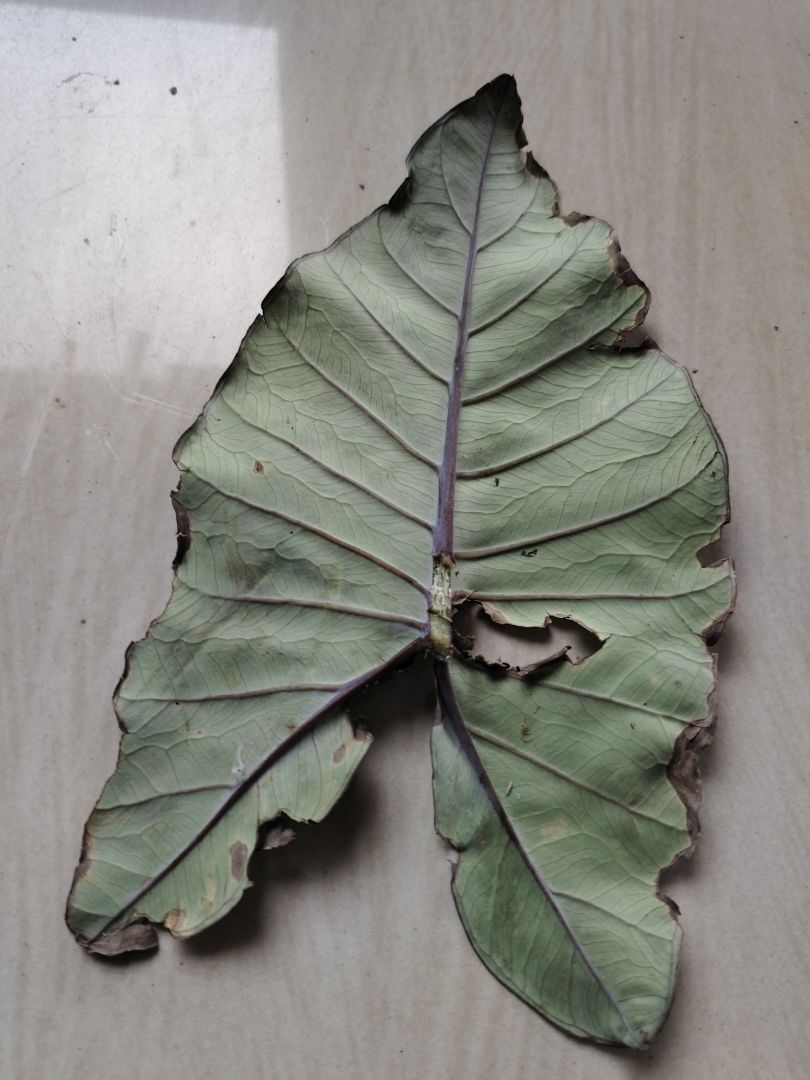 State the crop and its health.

taro, leaf blight
